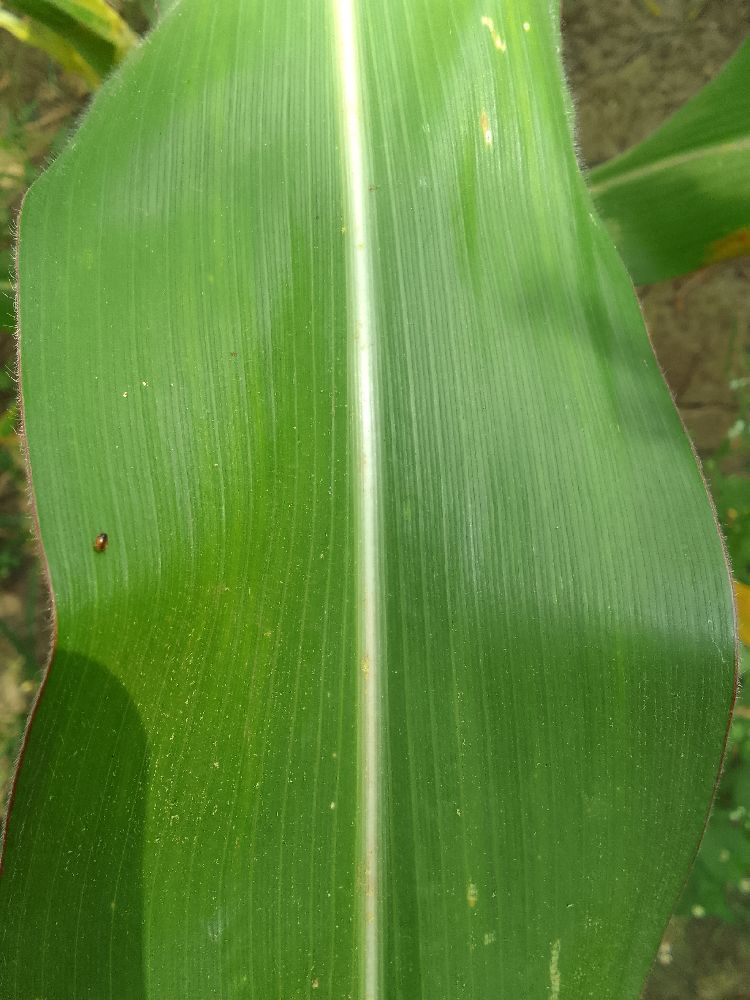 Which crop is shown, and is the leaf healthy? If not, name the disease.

maize, healthy
